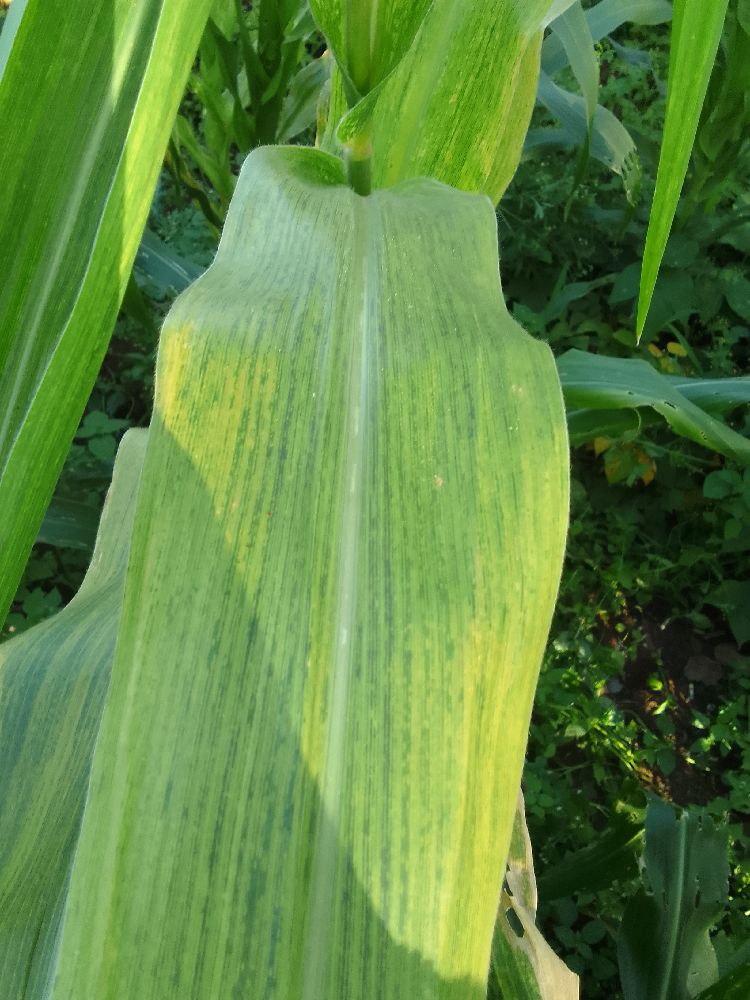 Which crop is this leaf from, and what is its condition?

maize, maize lethal necrosis
